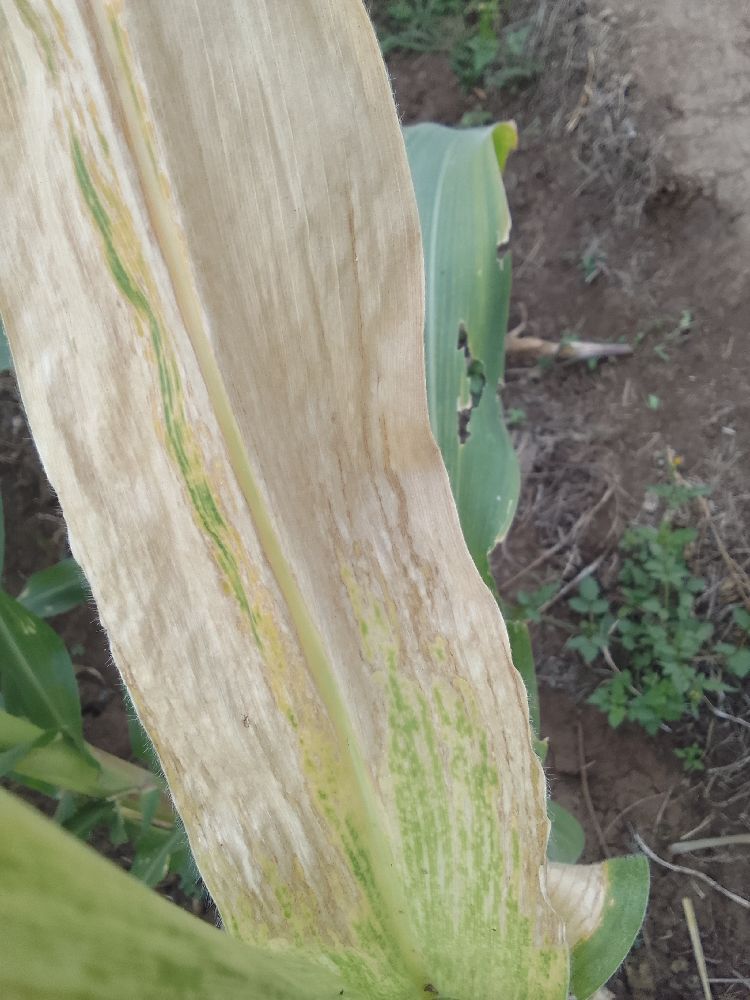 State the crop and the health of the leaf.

maize, maize lethal necrosis
